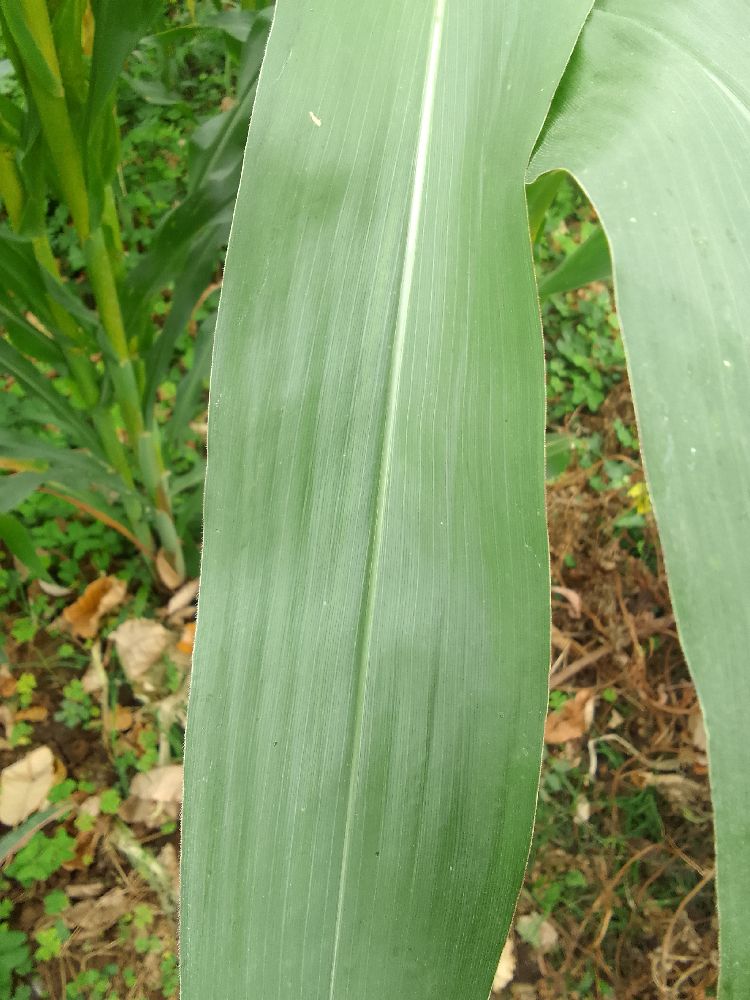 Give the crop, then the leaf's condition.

maize, healthy
